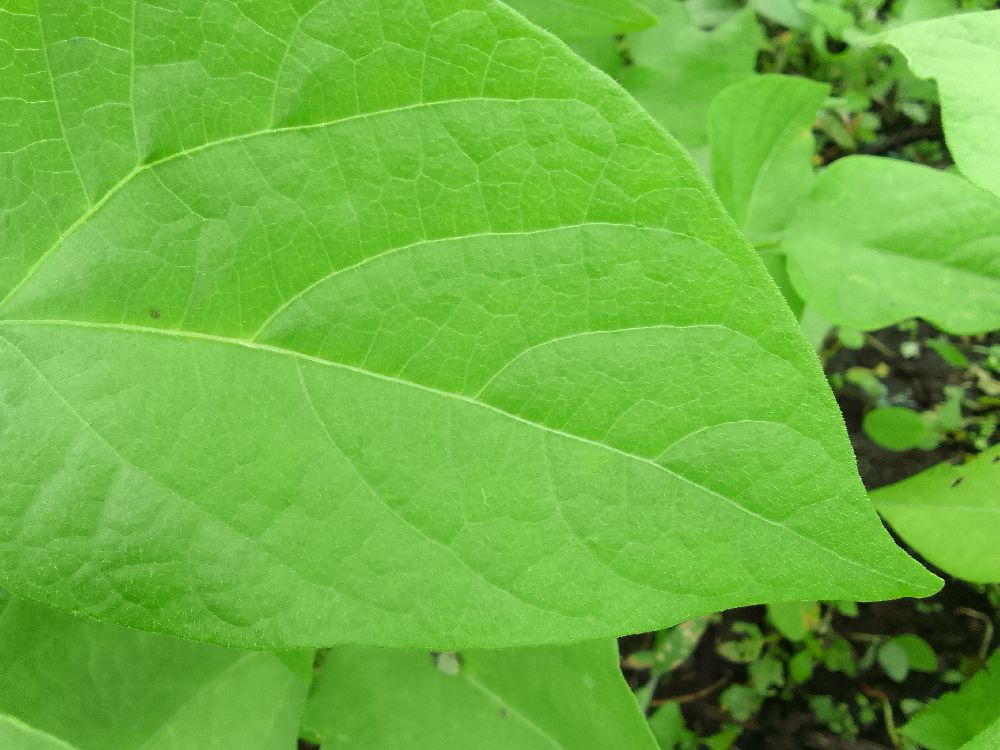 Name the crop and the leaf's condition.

common bean, healthy
